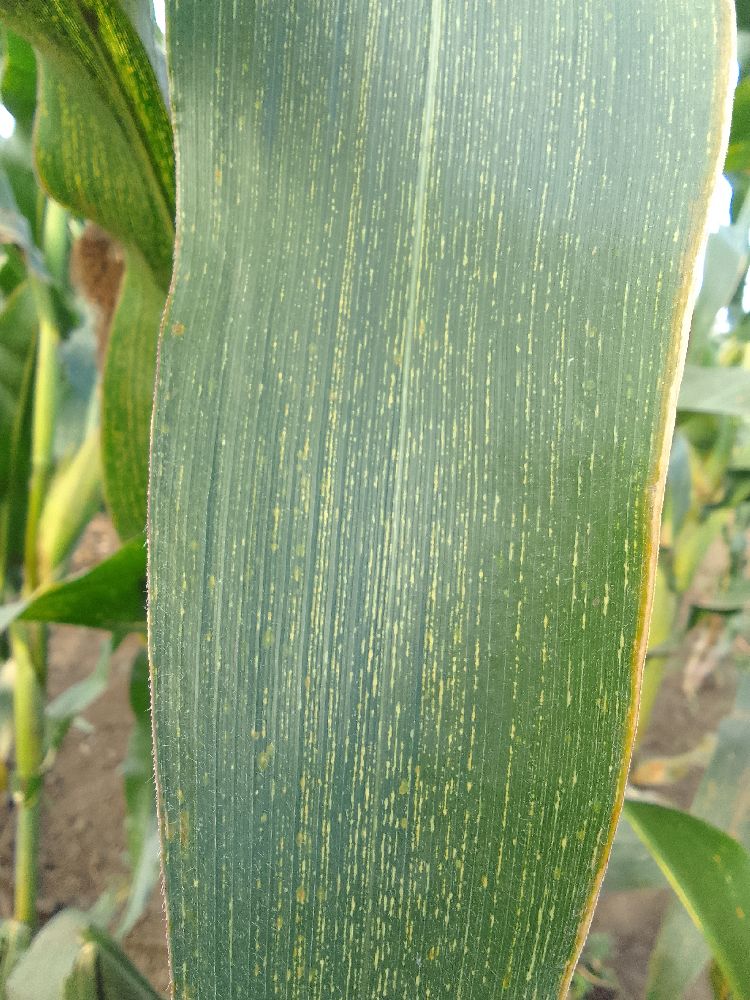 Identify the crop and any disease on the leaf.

maize, maize streak virus
